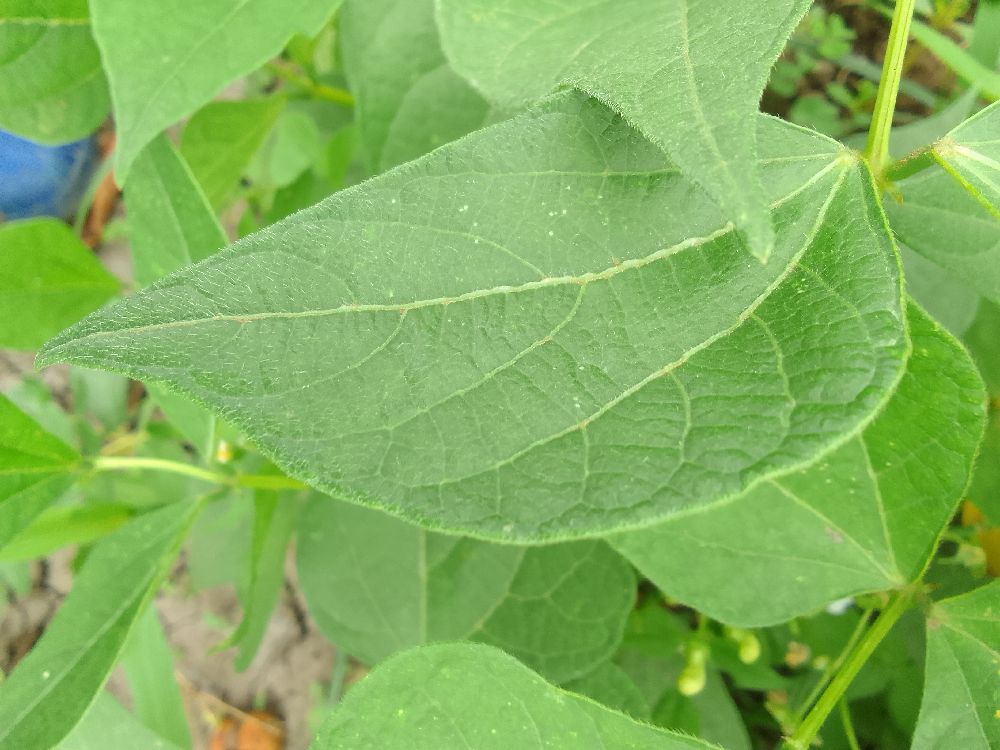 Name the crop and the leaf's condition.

common bean, healthy
